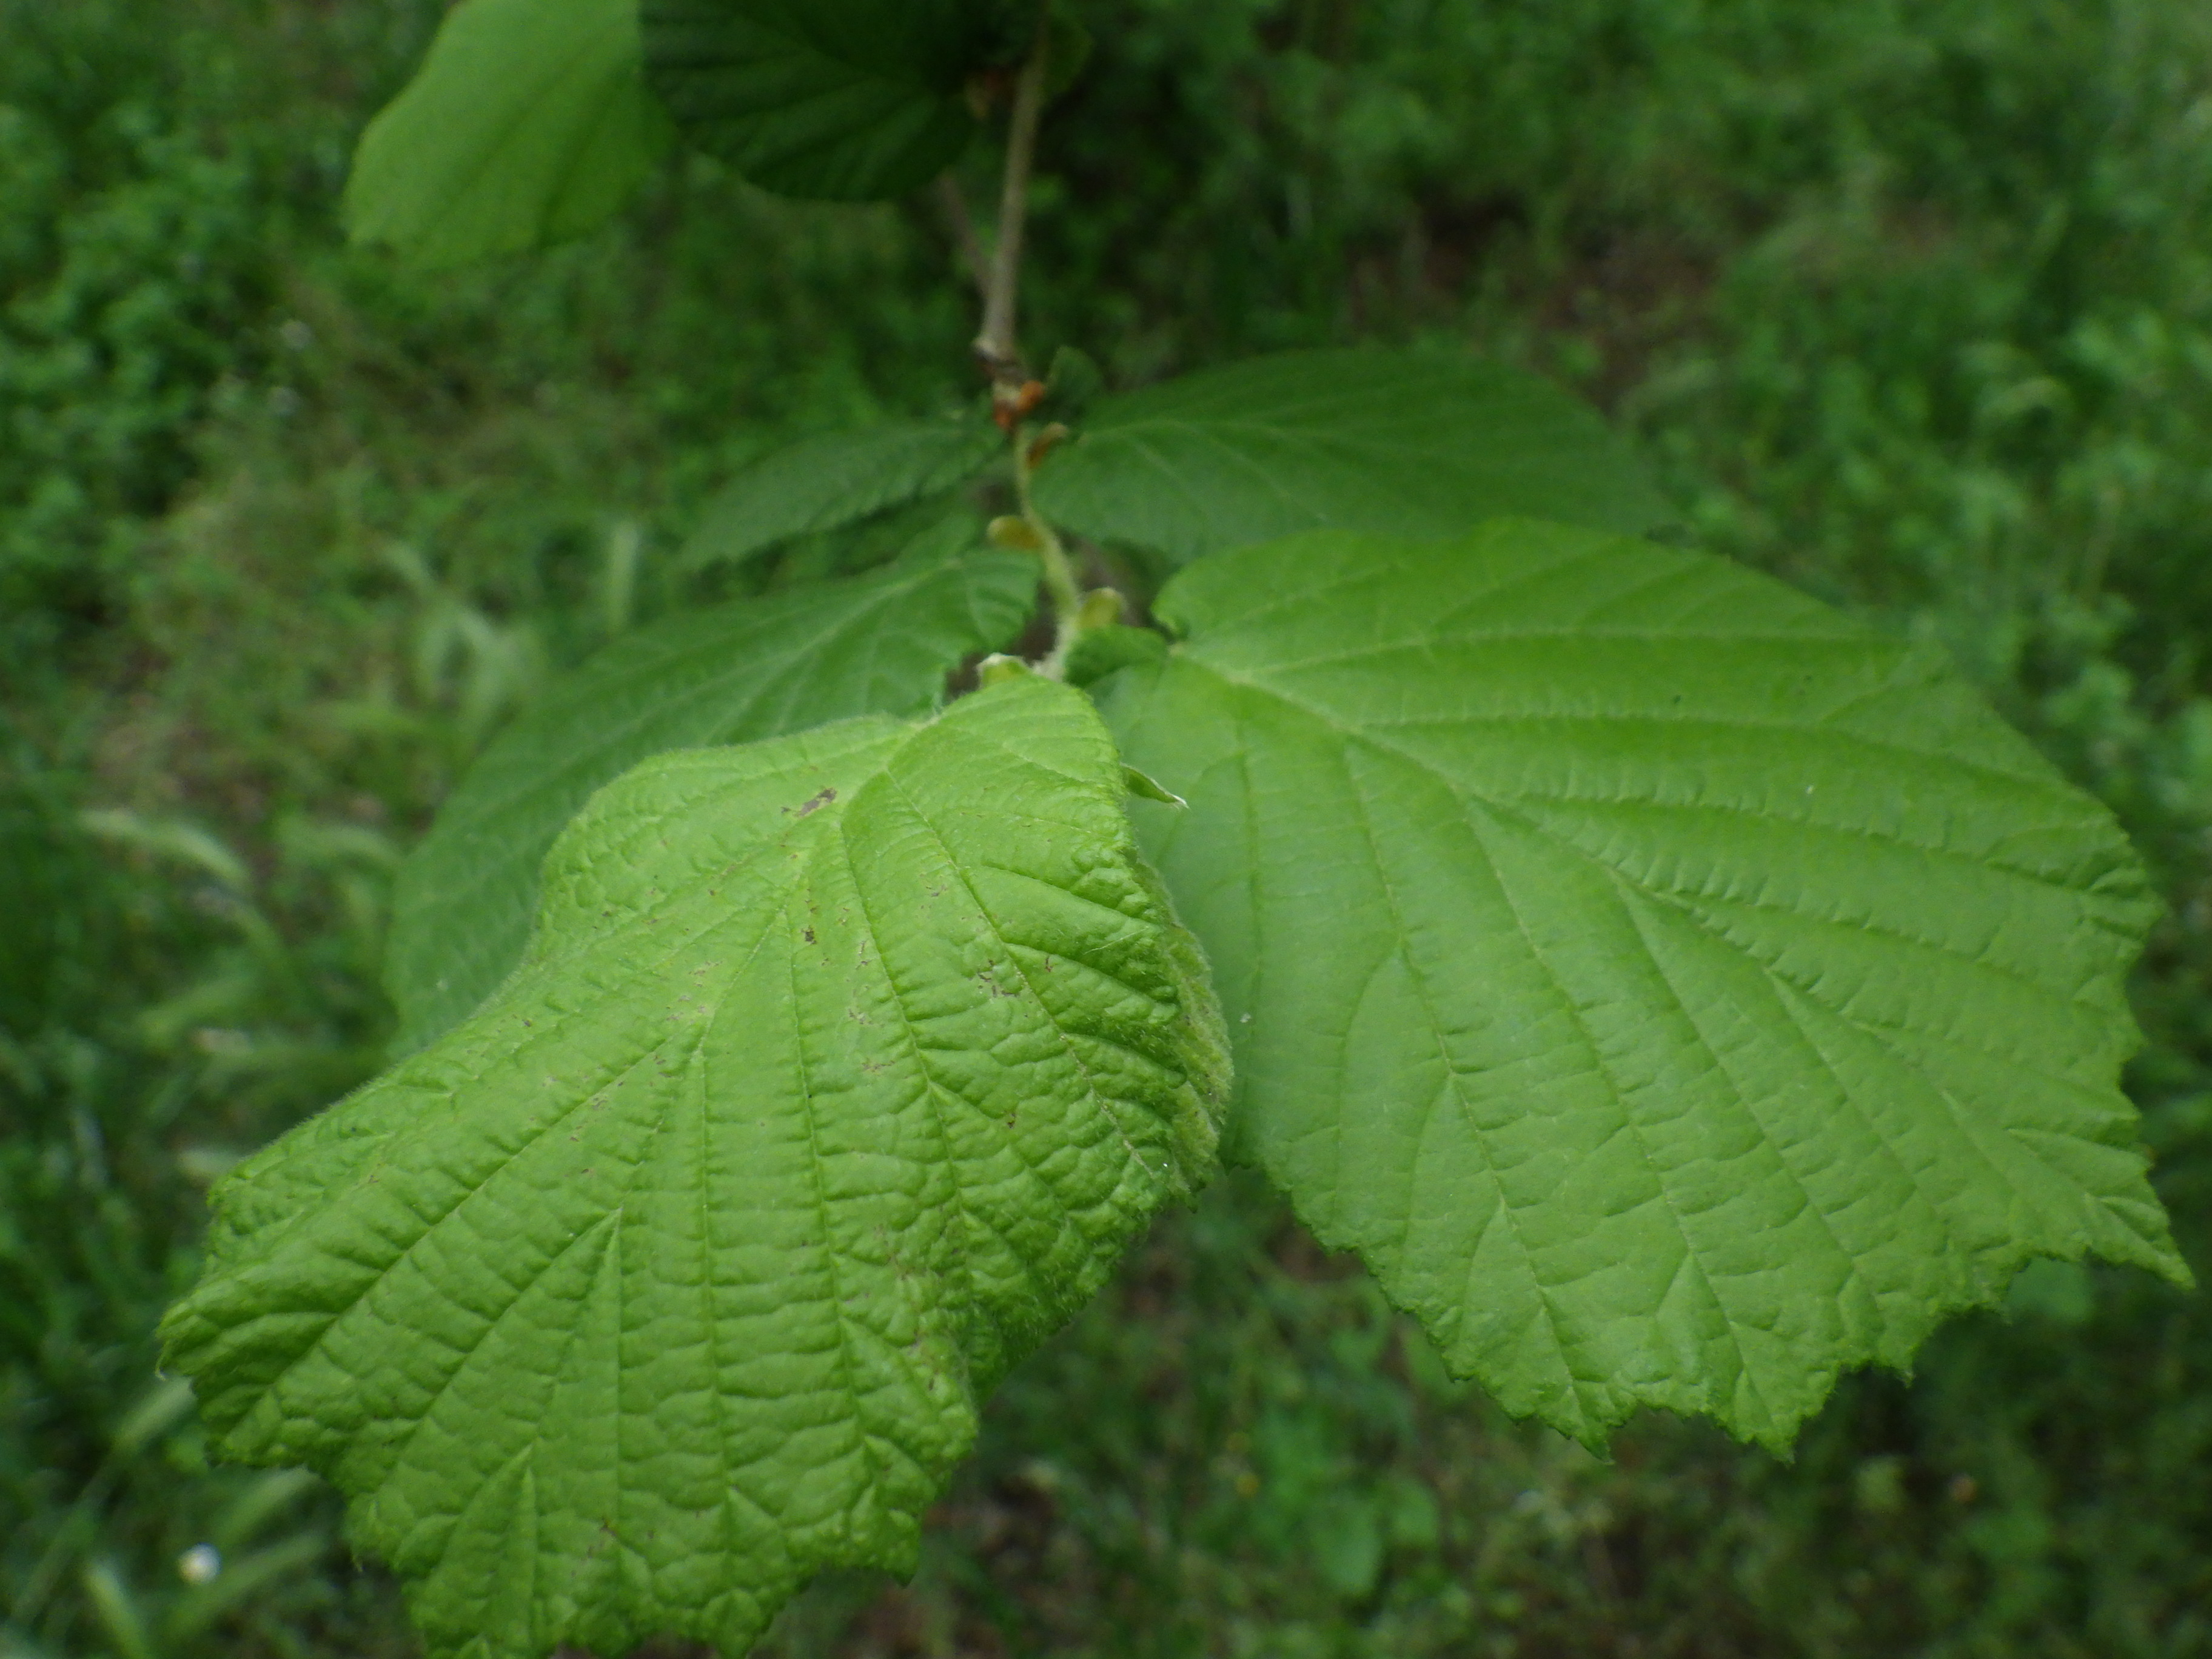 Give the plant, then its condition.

hazel, phytophagous
